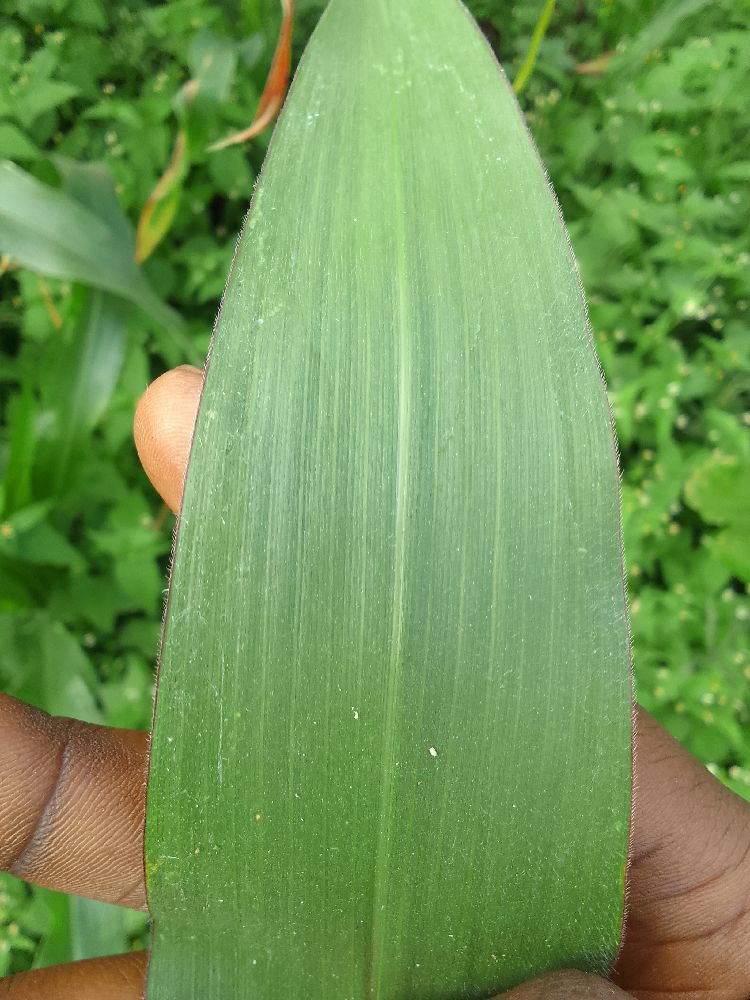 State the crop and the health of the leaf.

maize, healthy
